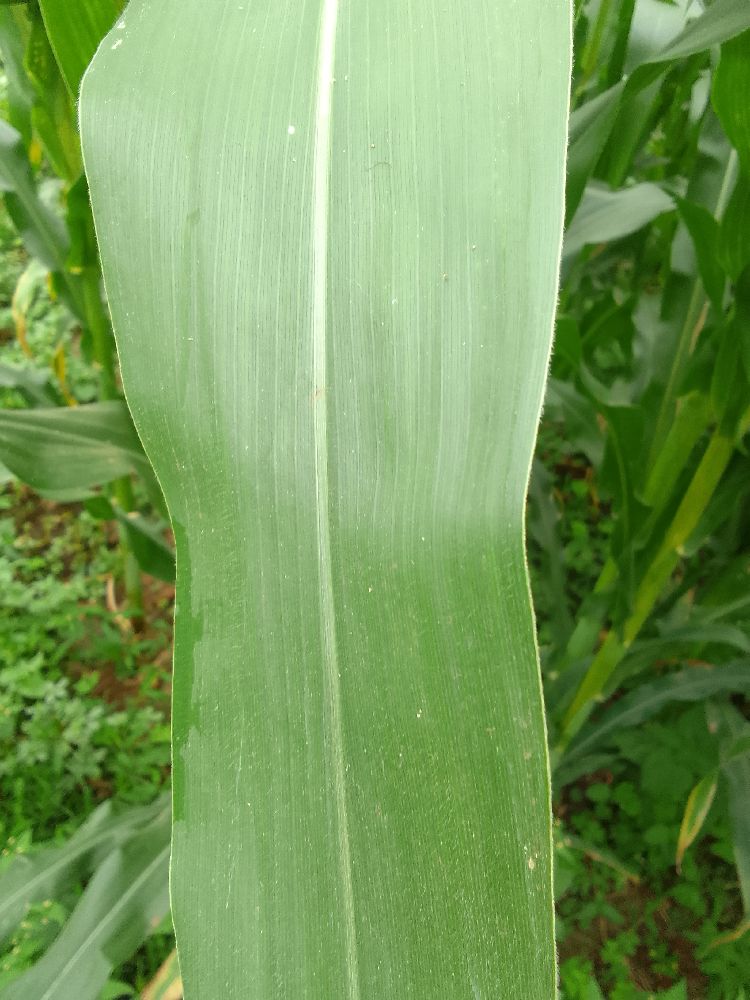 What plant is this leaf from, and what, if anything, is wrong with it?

maize, healthy
